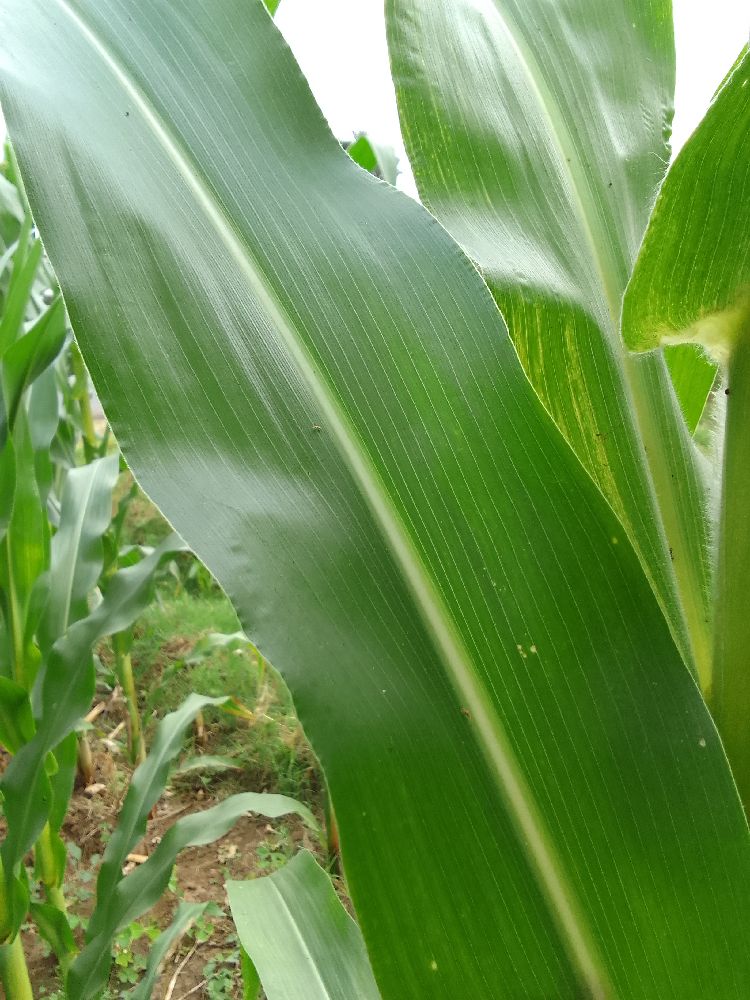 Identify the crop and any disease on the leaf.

maize, healthy
